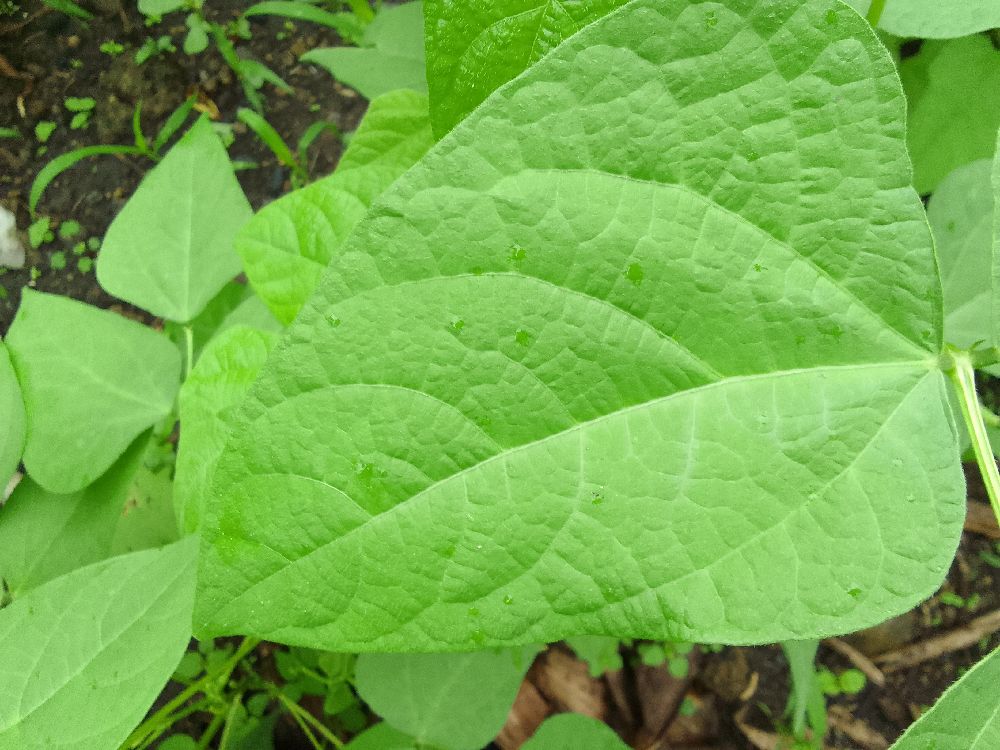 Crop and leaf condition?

common bean, healthy
